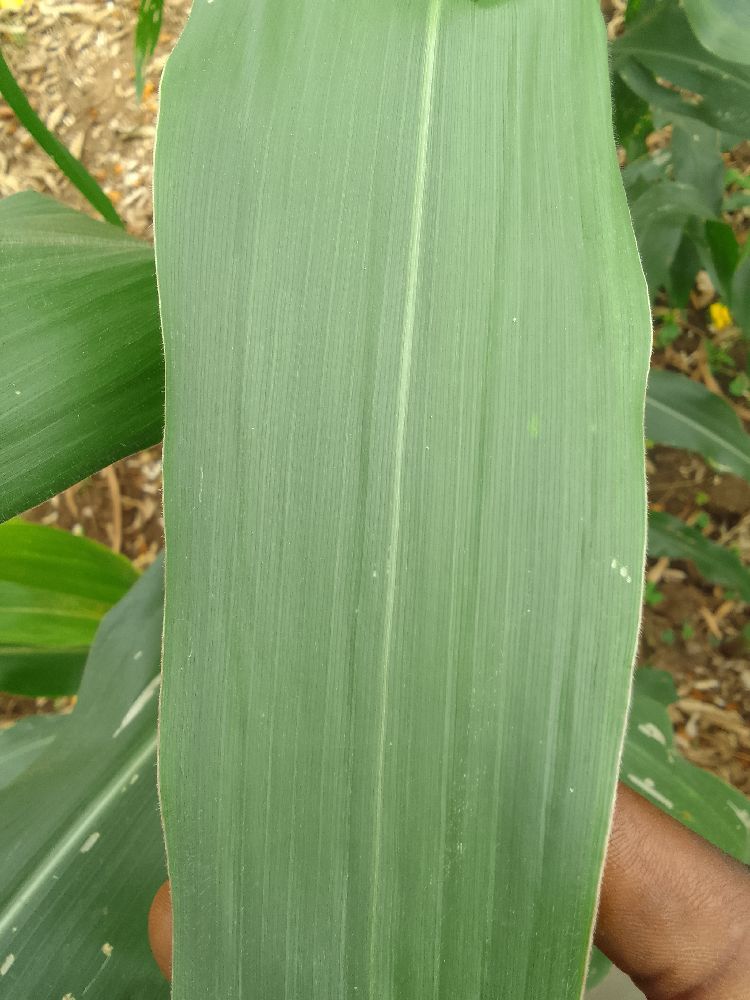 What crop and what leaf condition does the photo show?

maize, healthy
